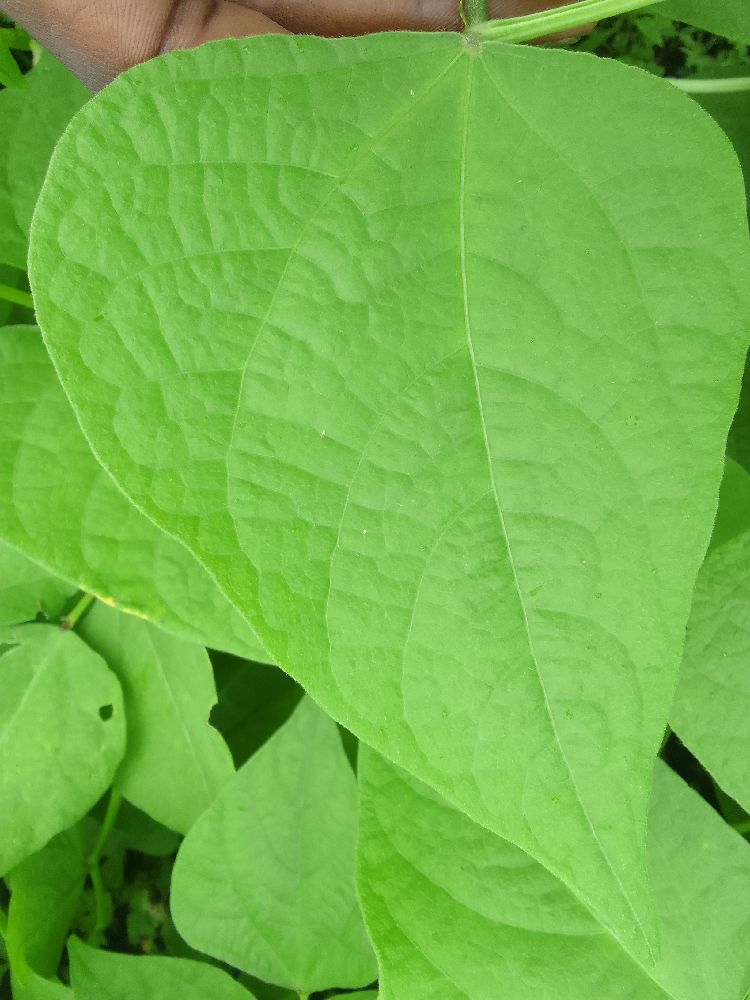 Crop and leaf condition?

common bean, healthy
